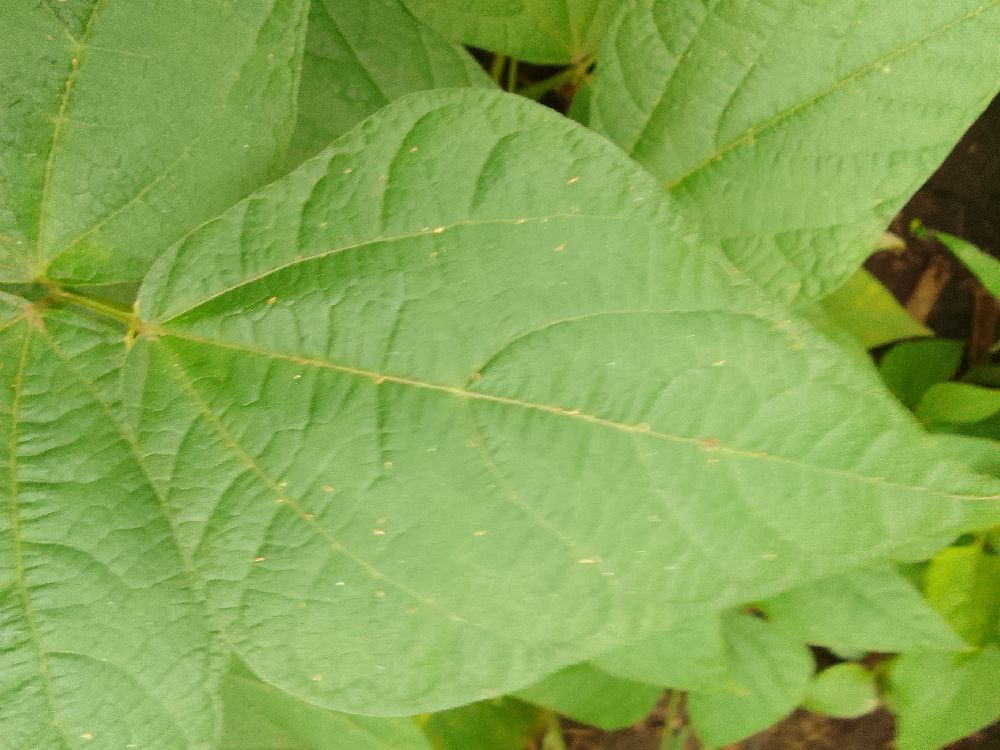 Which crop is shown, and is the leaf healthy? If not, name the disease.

common bean, healthy
